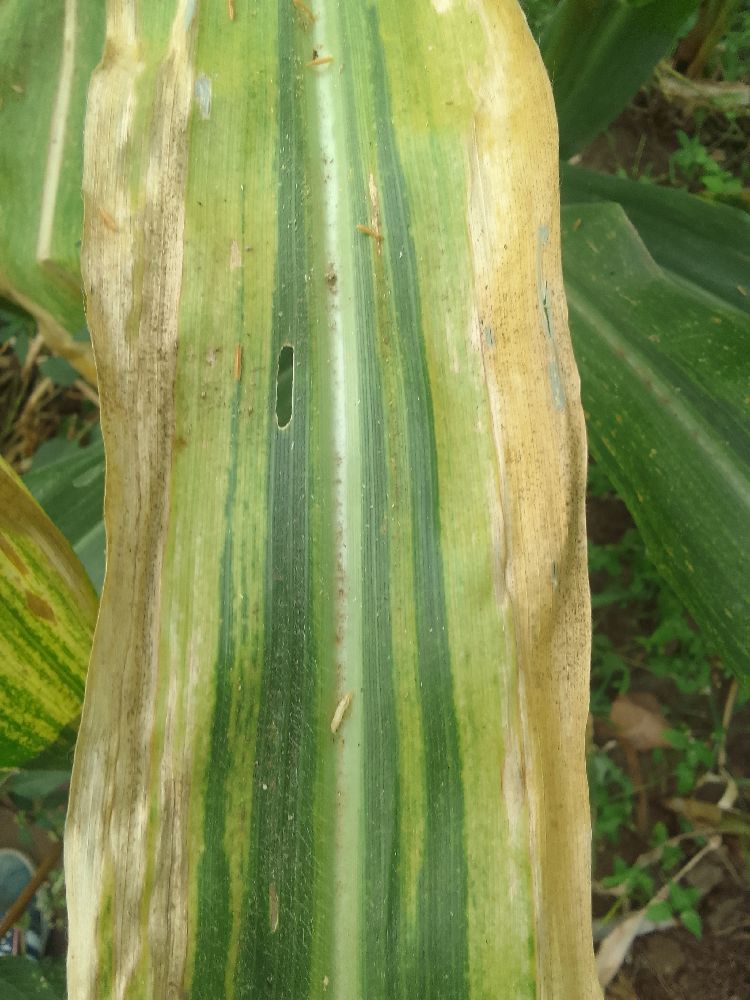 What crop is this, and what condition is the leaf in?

maize, maize lethal necrosis
